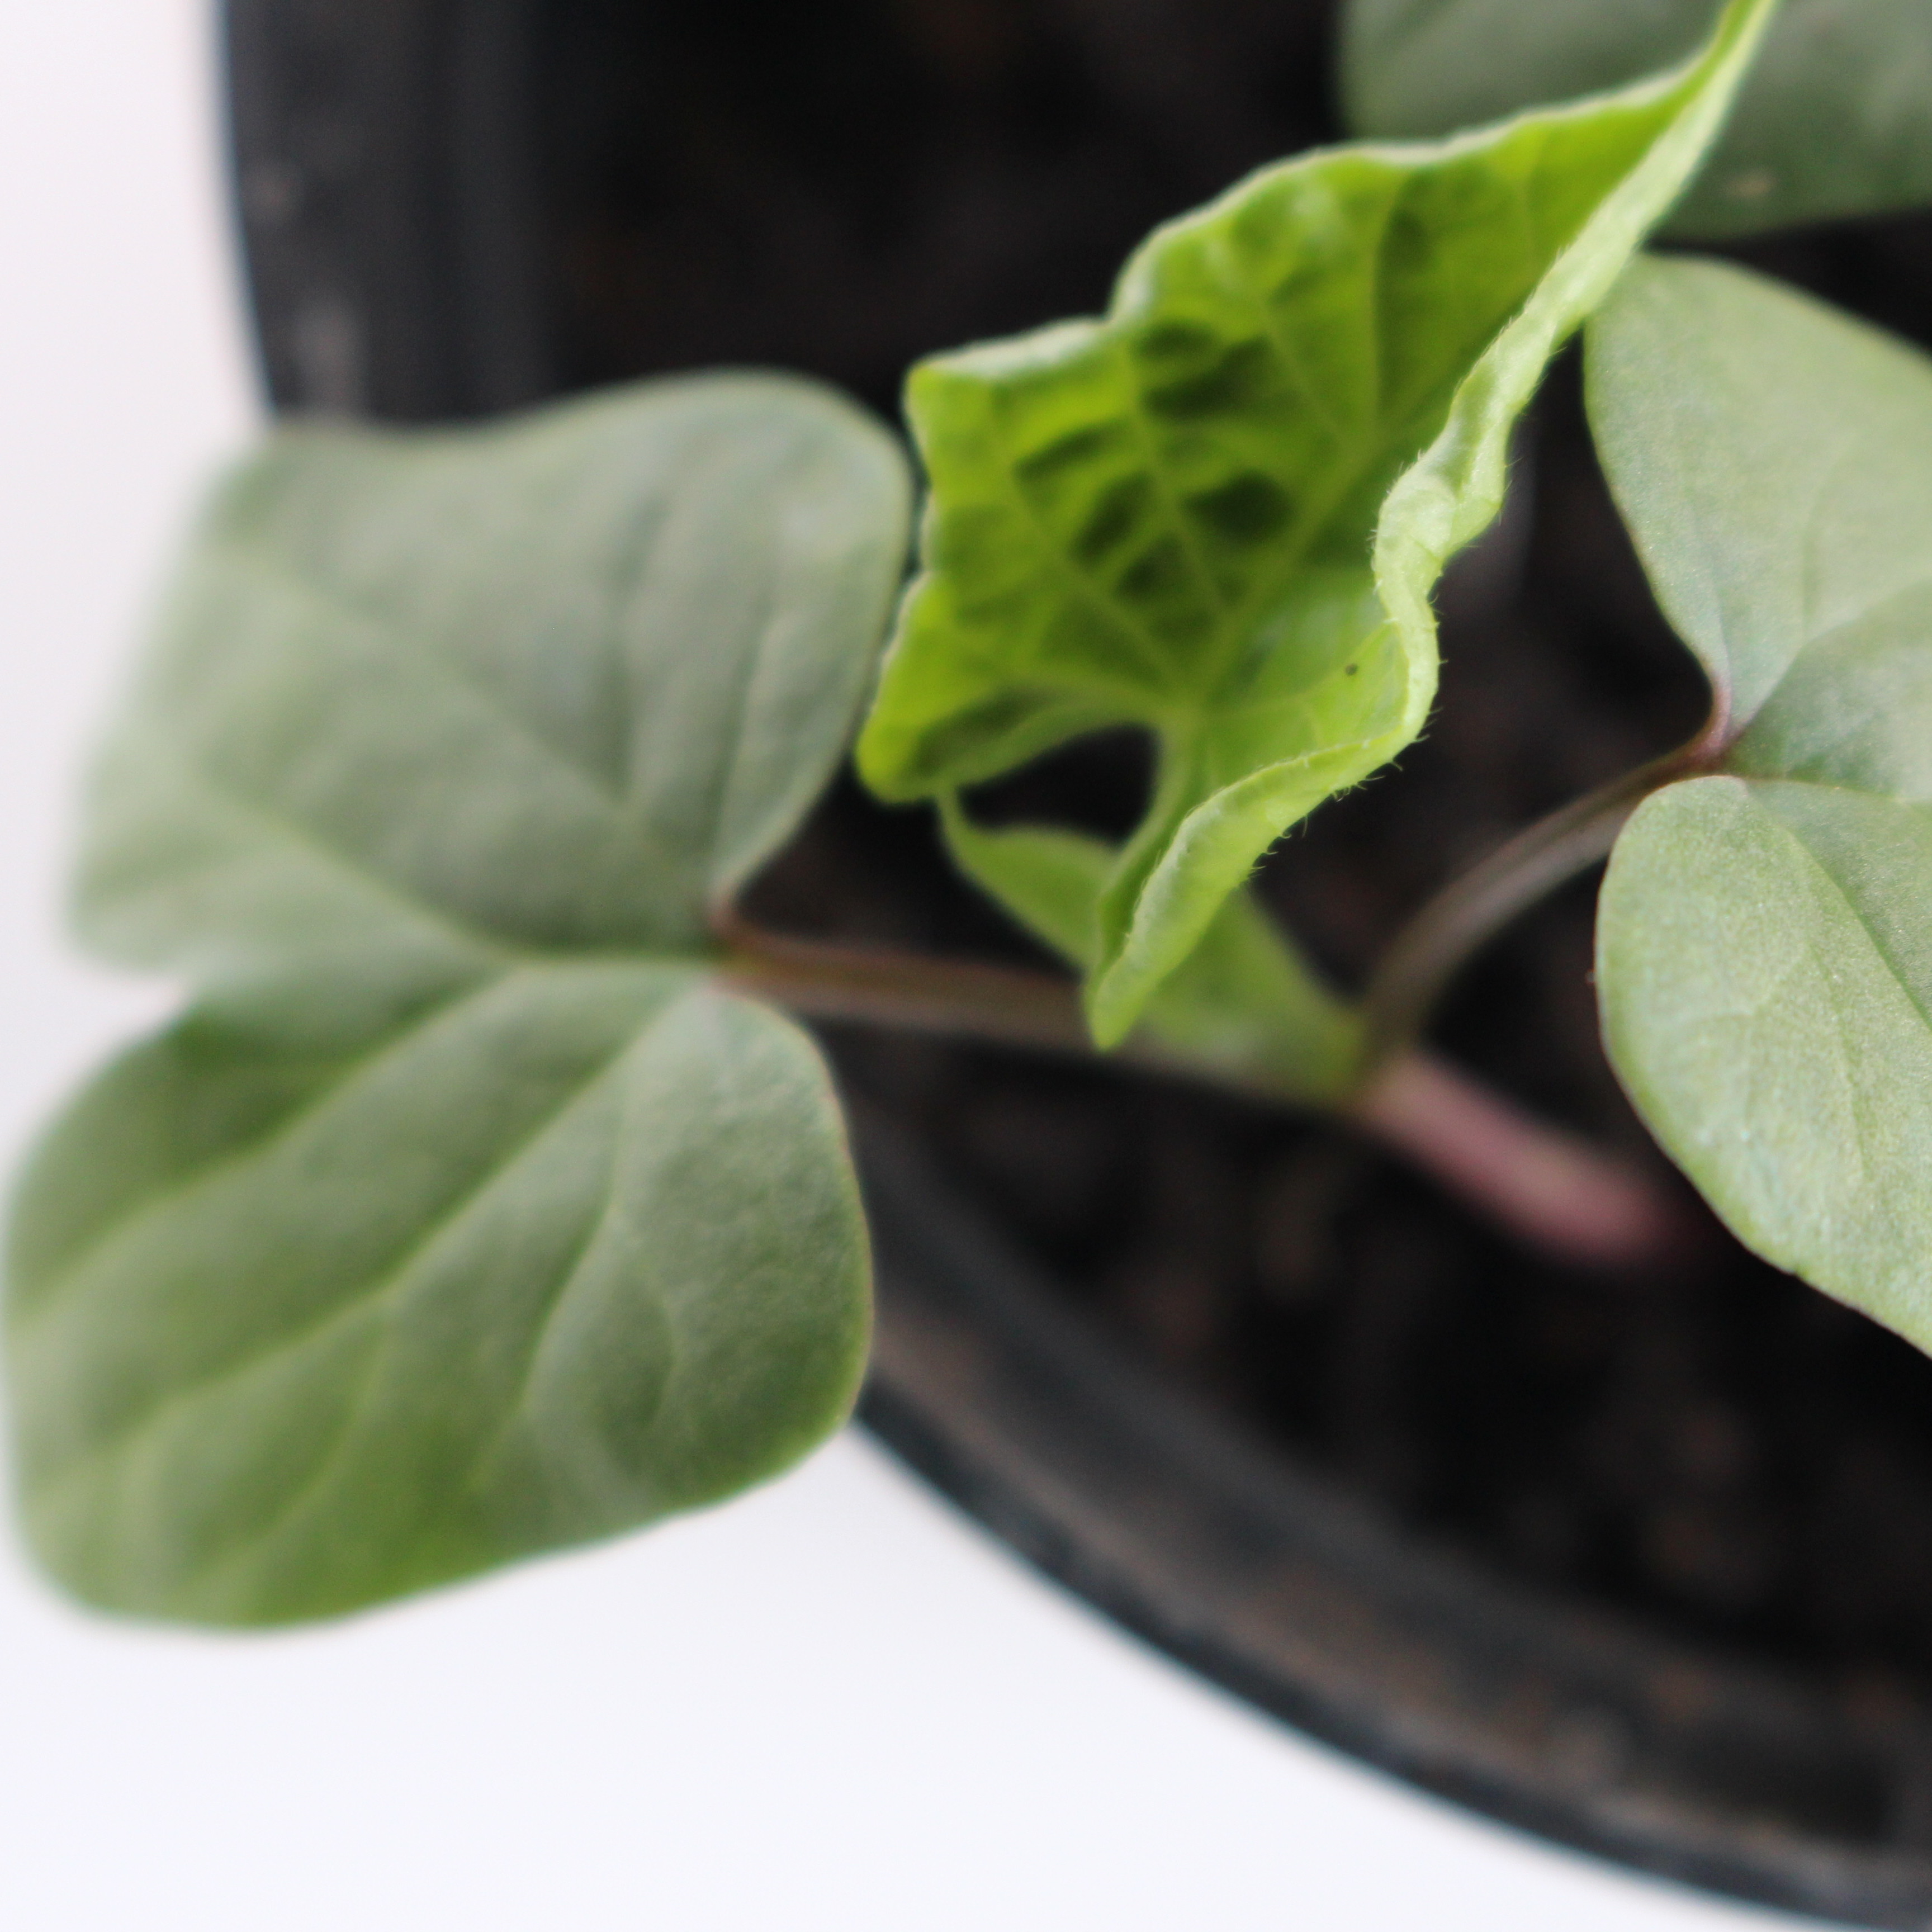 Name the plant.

Convolvulus arvensis
